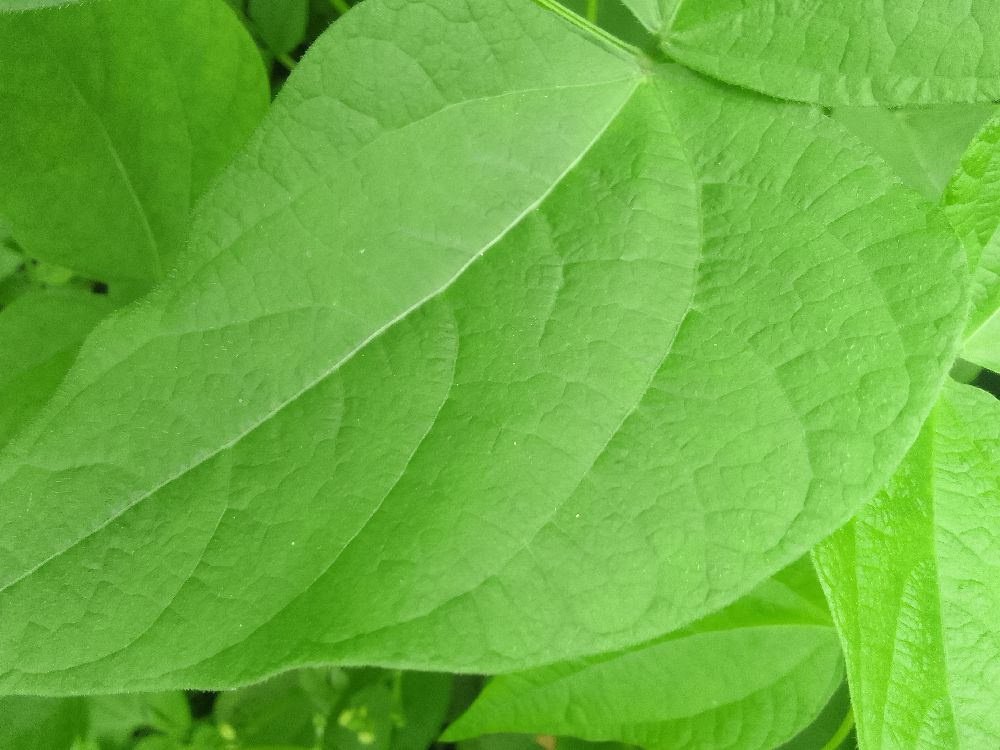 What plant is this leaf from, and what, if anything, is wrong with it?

common bean, healthy
